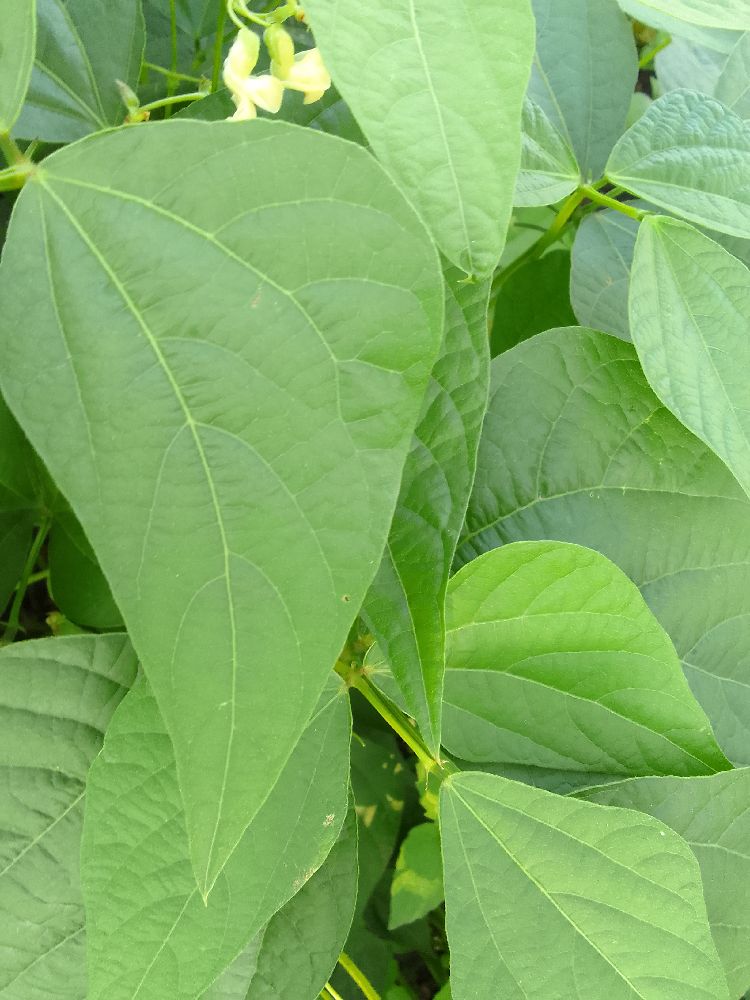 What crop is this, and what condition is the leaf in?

common bean, healthy
